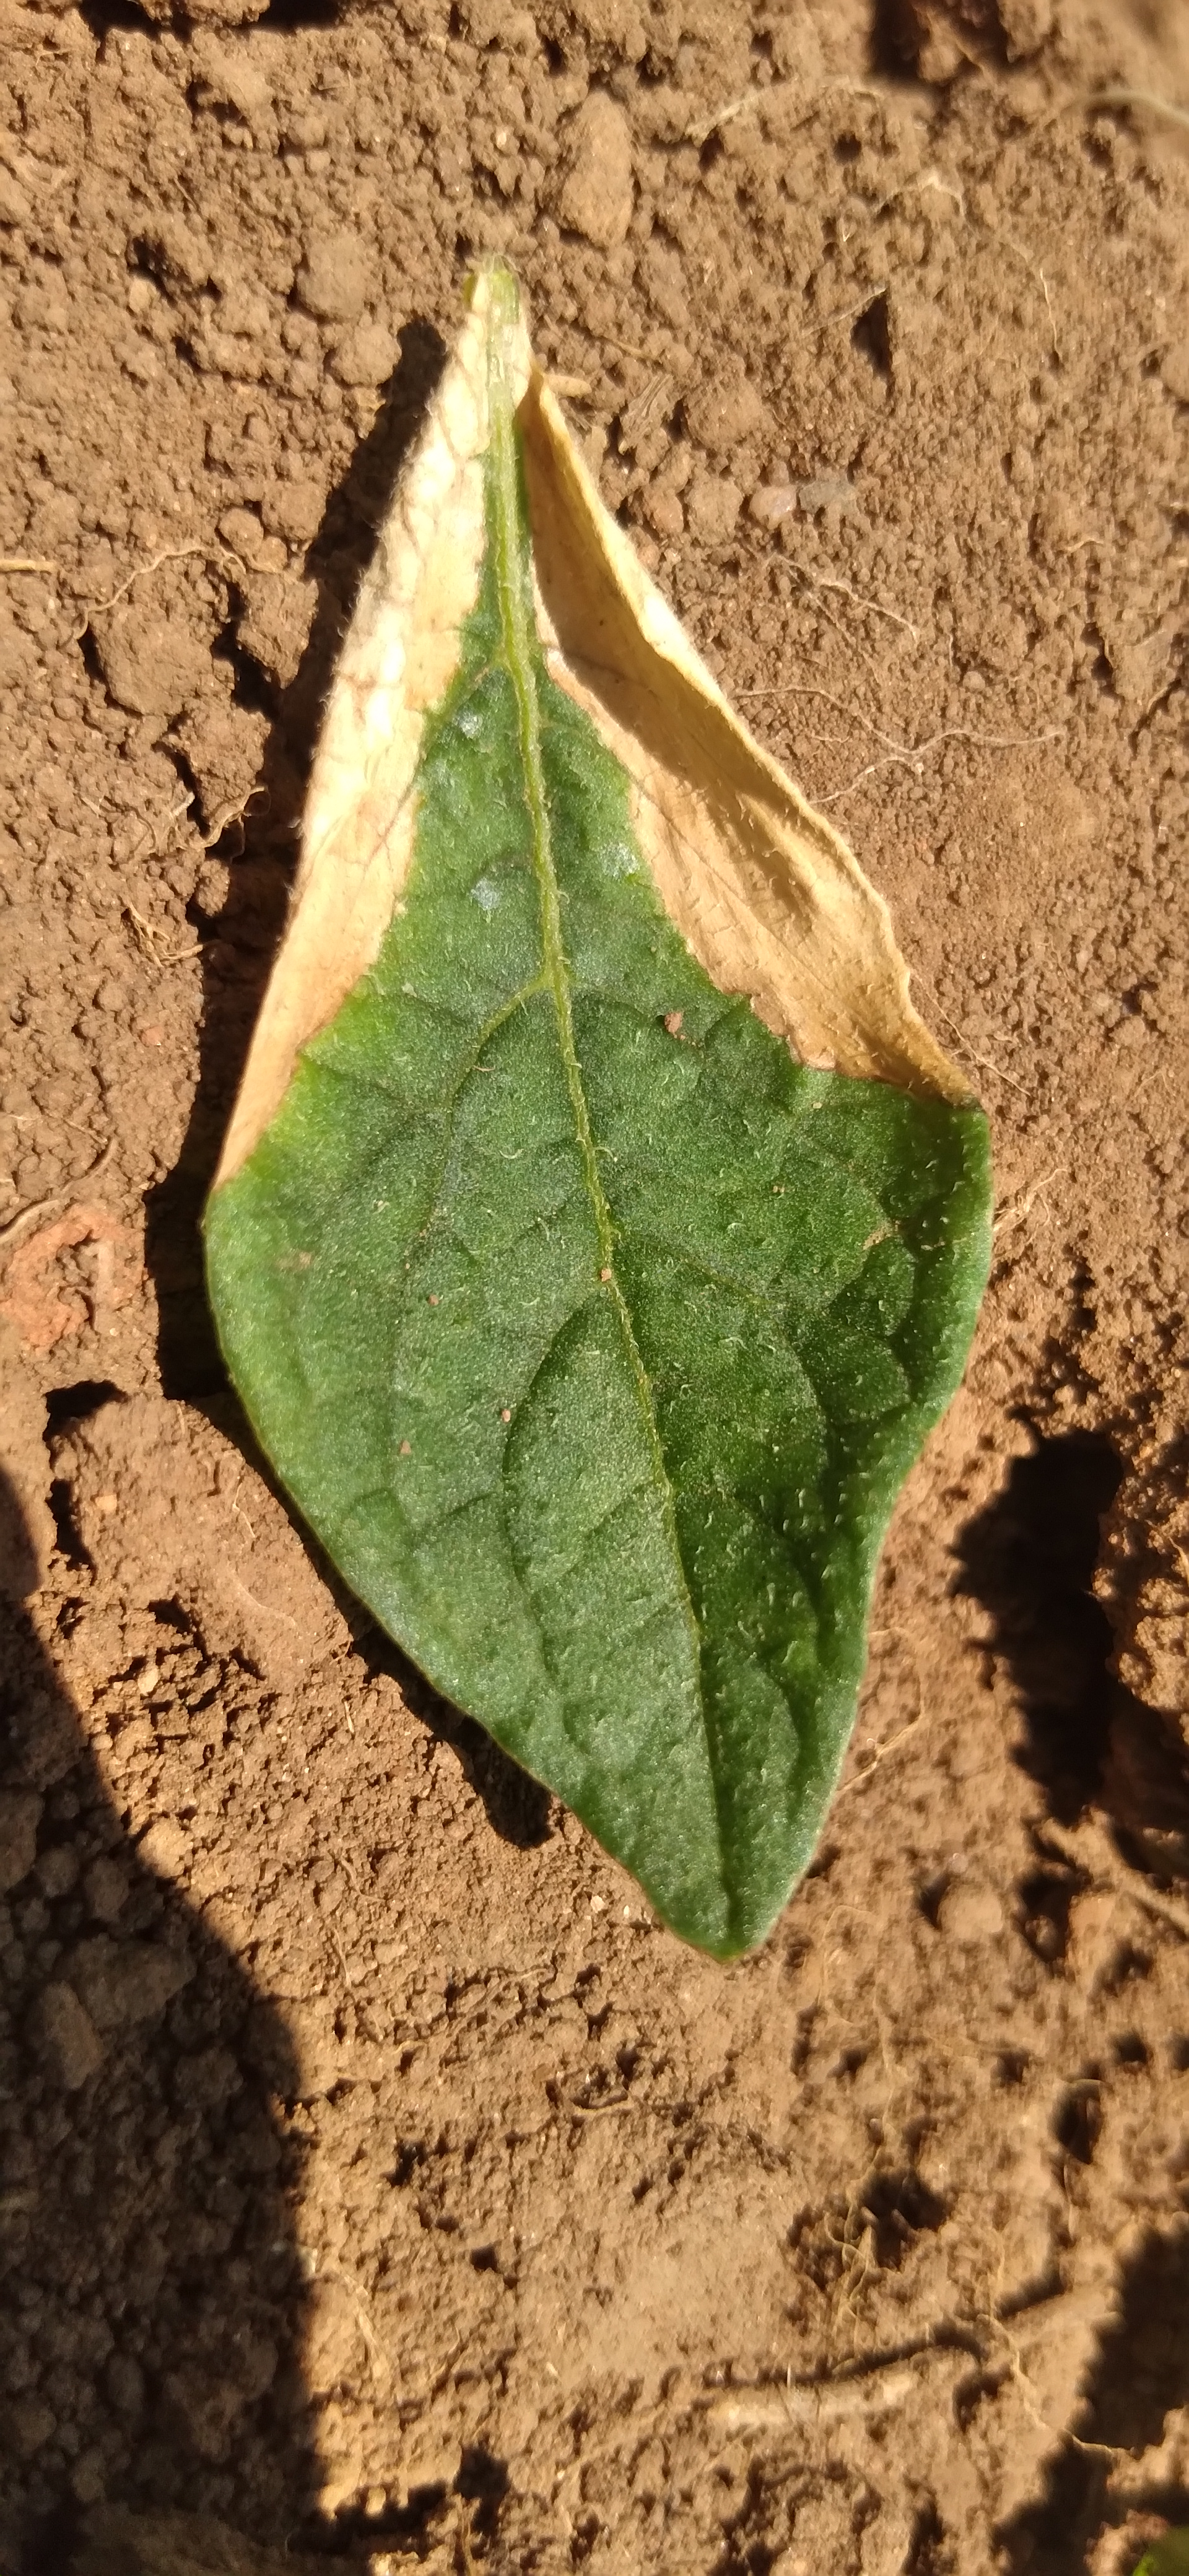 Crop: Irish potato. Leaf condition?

early blight
